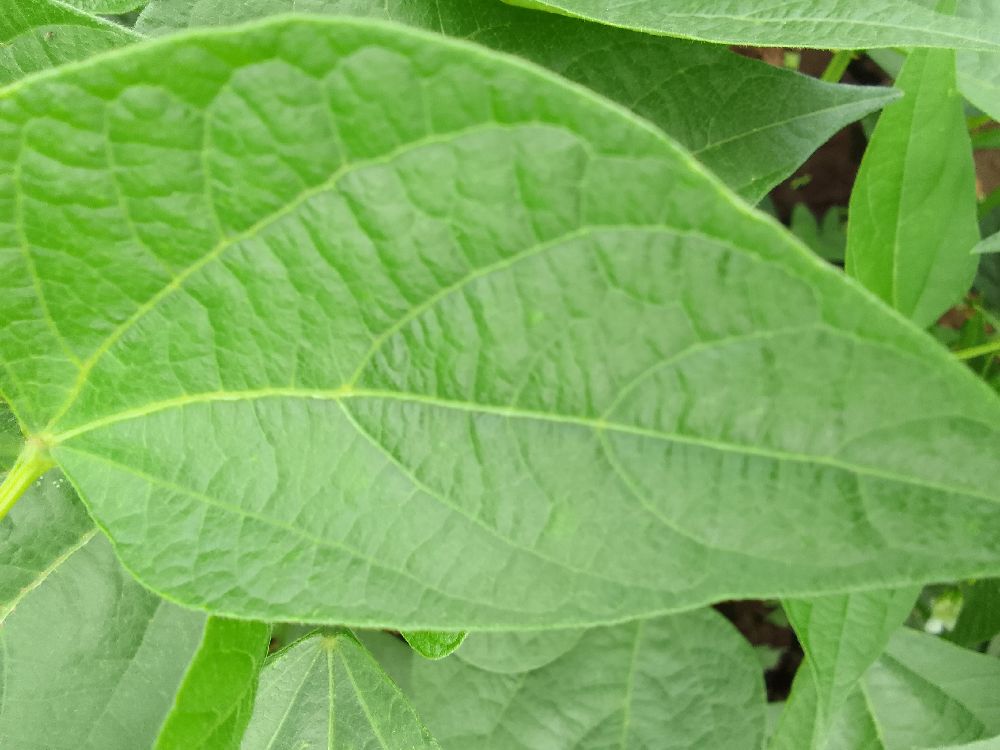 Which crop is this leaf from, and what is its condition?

common bean, healthy
